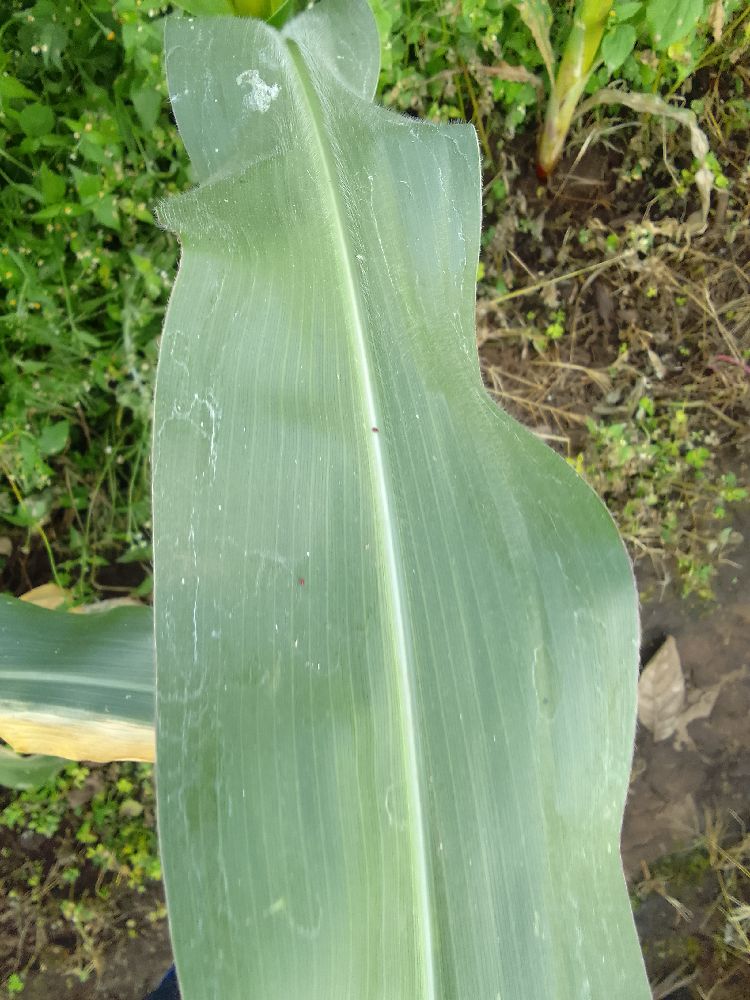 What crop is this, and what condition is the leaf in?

maize, healthy
